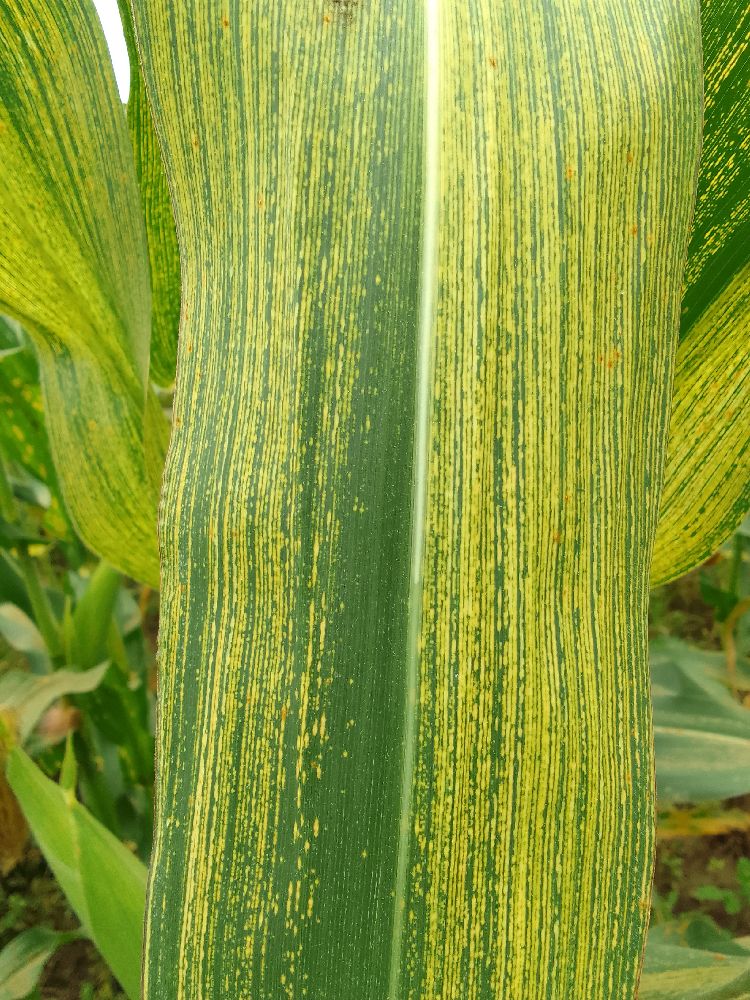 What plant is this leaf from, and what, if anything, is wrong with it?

maize, maize streak virus
